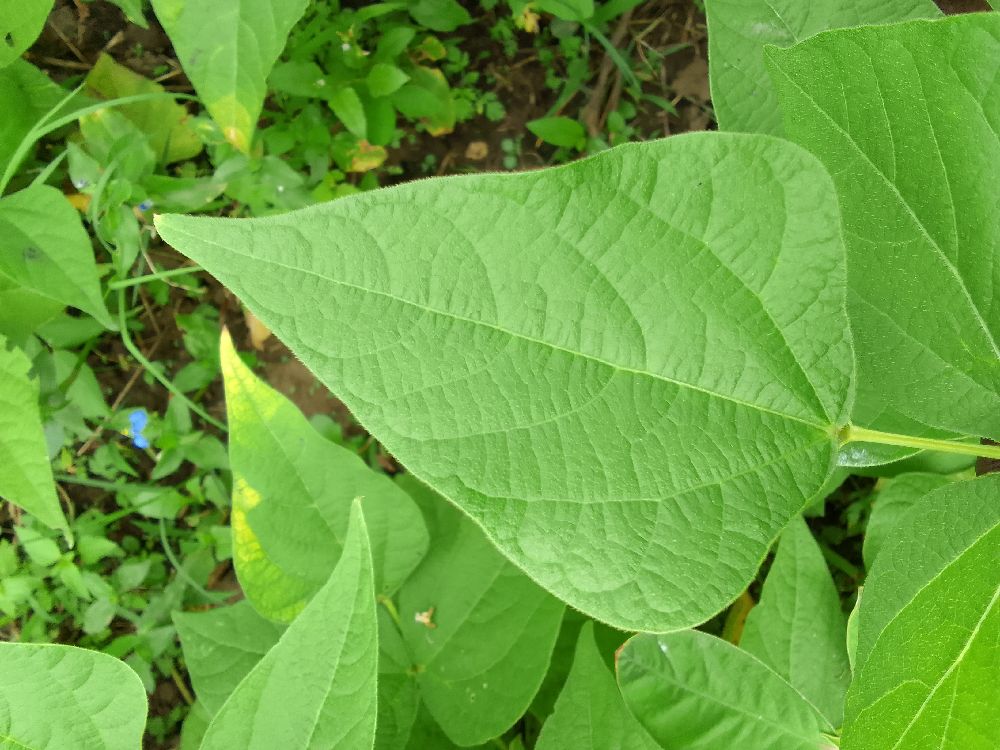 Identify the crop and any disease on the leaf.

common bean, healthy
